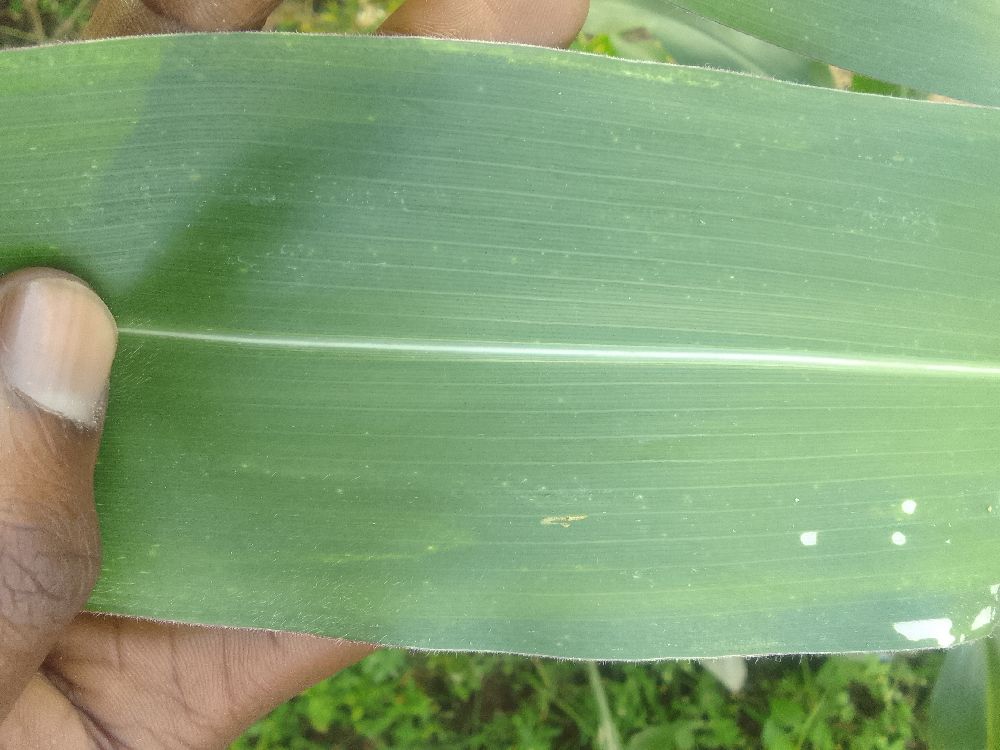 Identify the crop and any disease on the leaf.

maize, healthy
